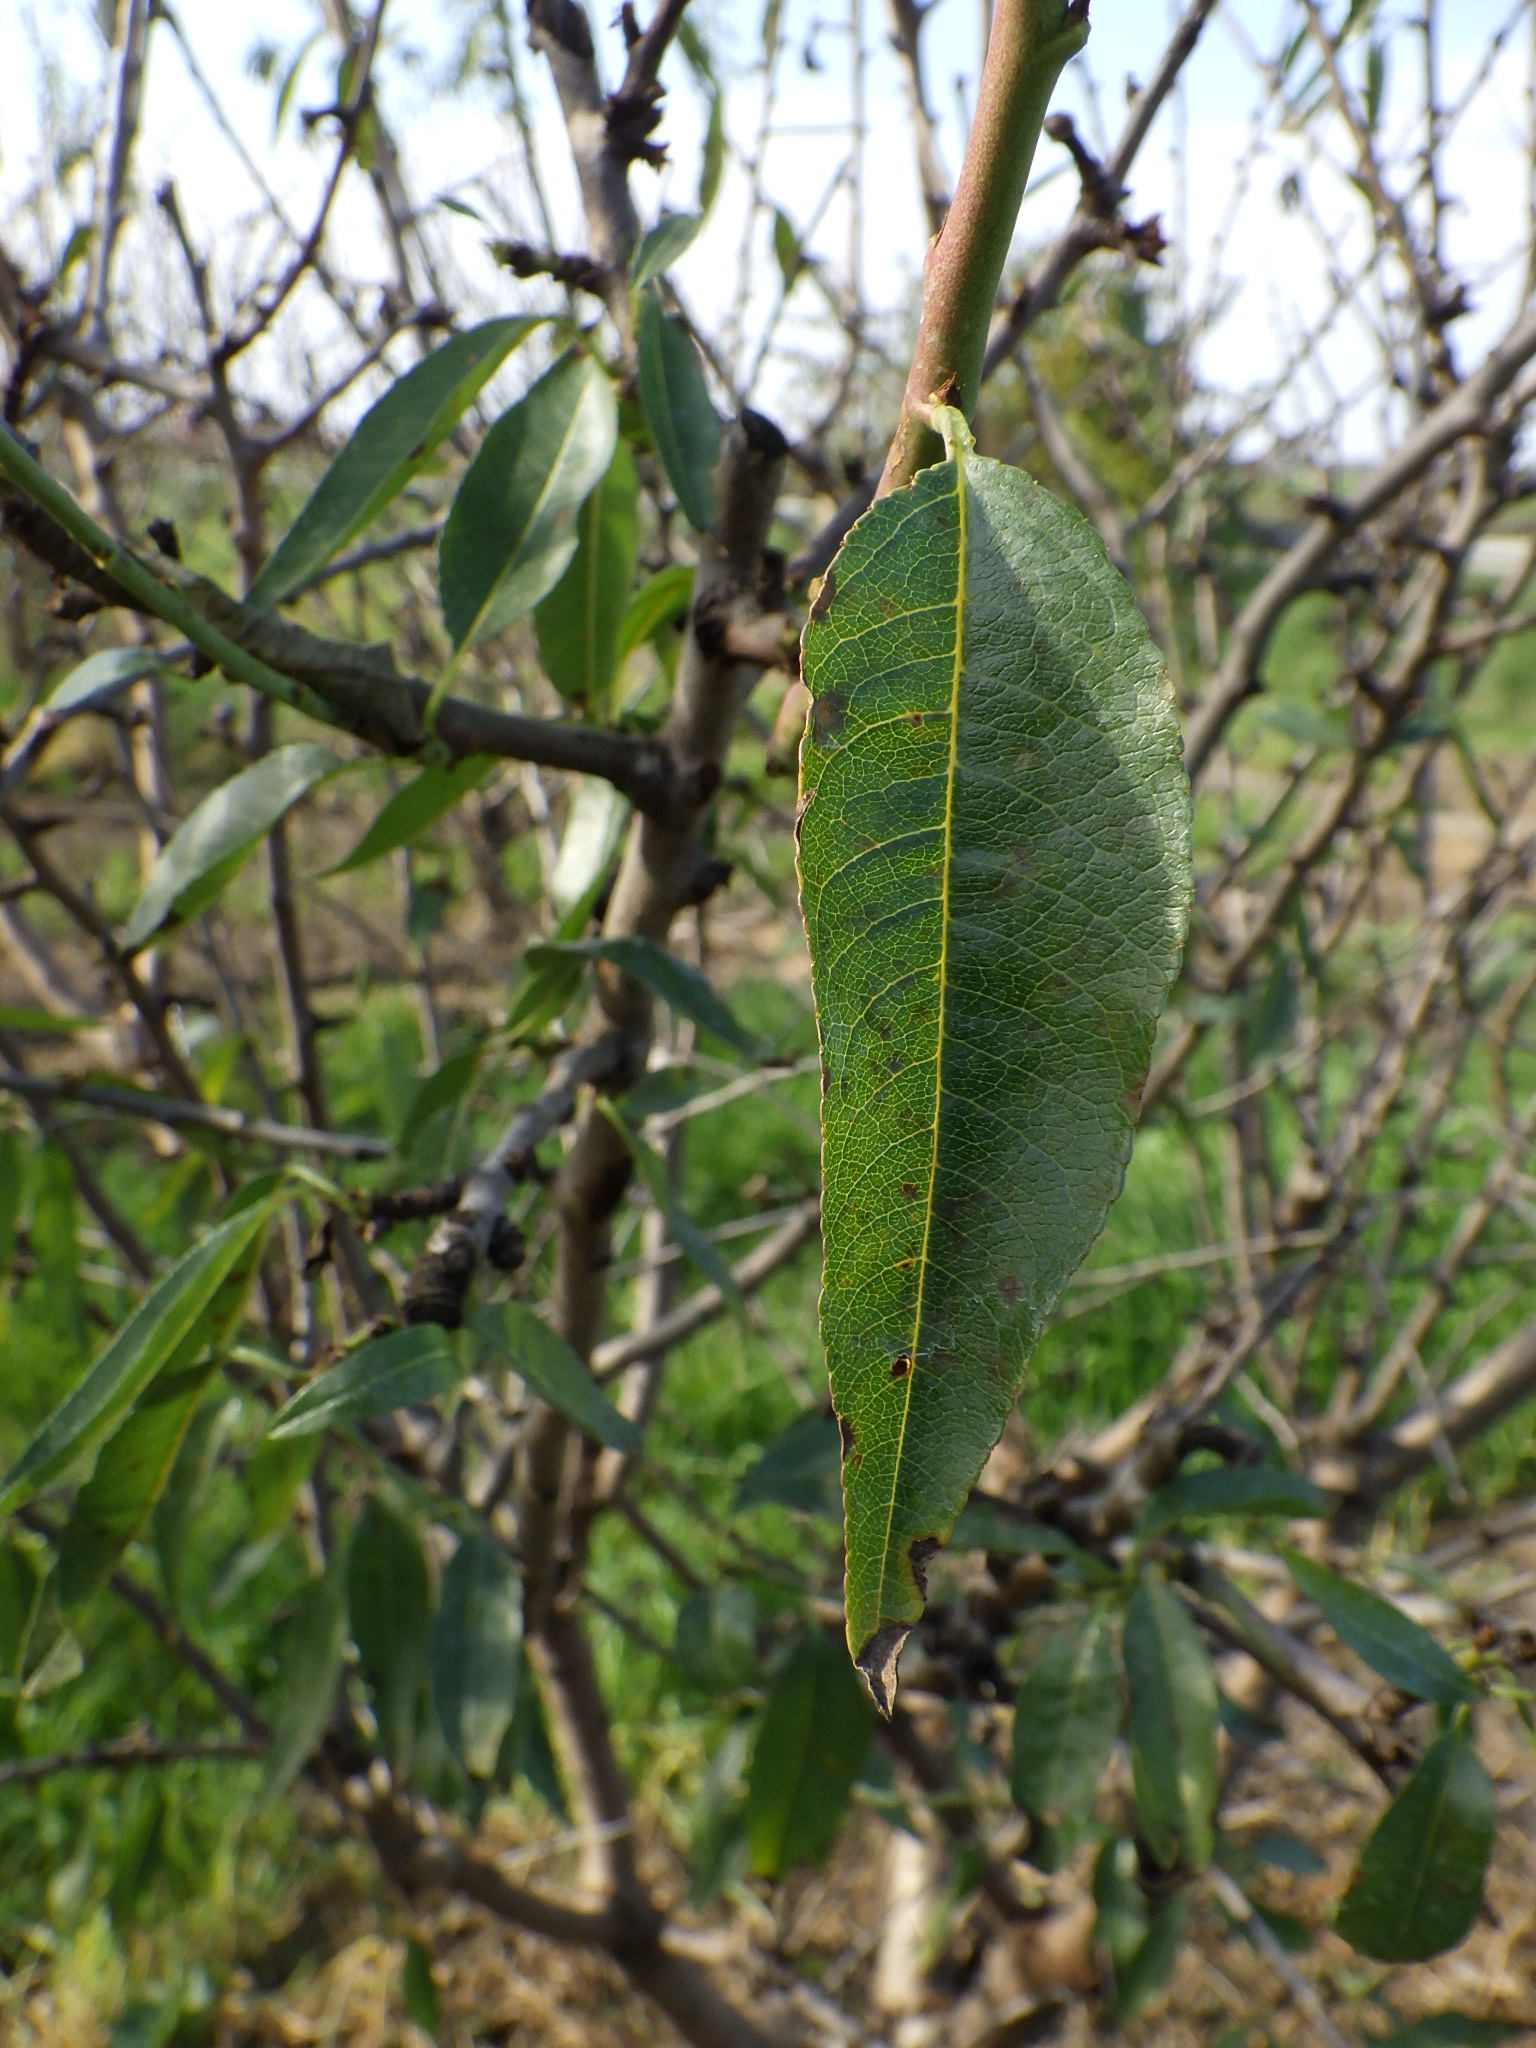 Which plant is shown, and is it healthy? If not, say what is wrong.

almond, shot hole disease
